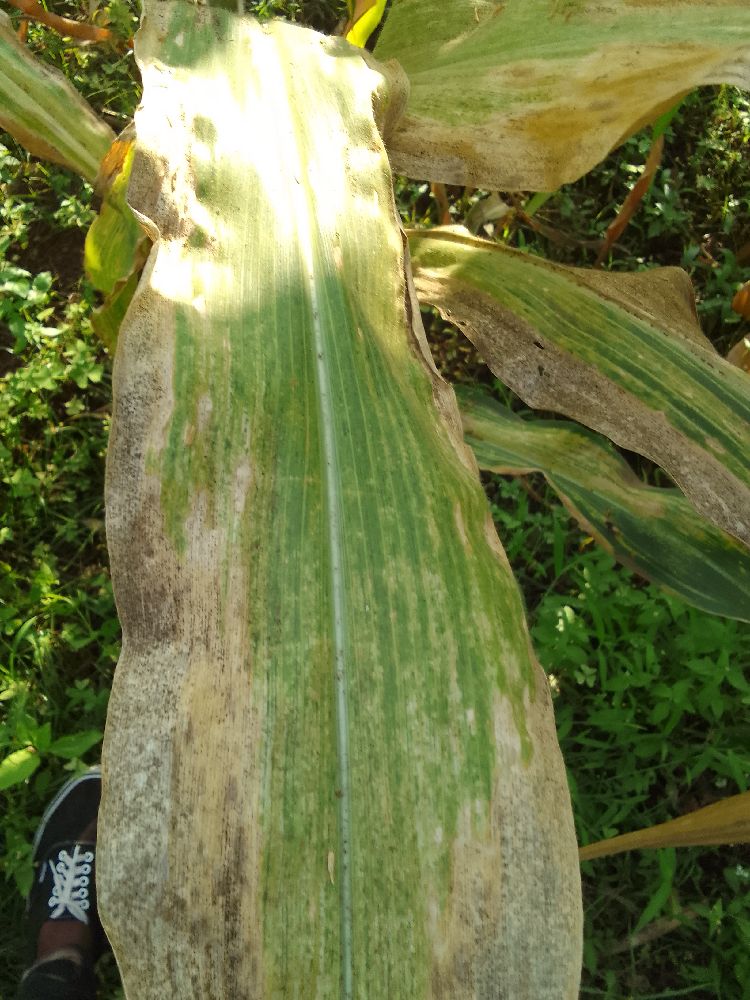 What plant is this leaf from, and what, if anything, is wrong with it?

maize, maize lethal necrosis
